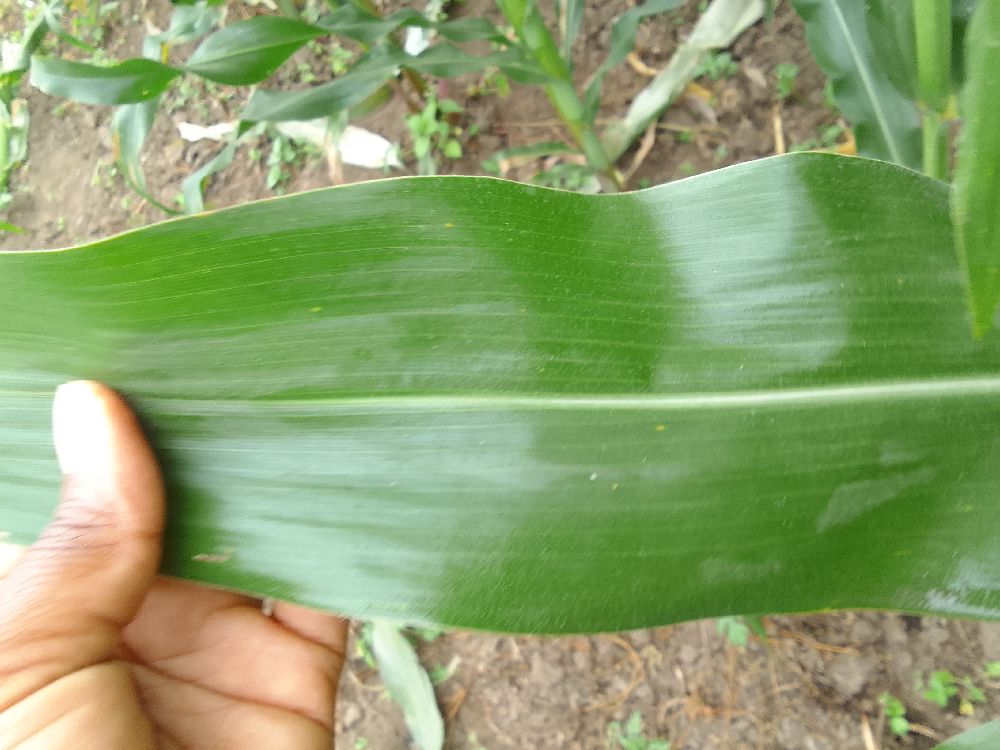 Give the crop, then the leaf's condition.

maize, healthy
